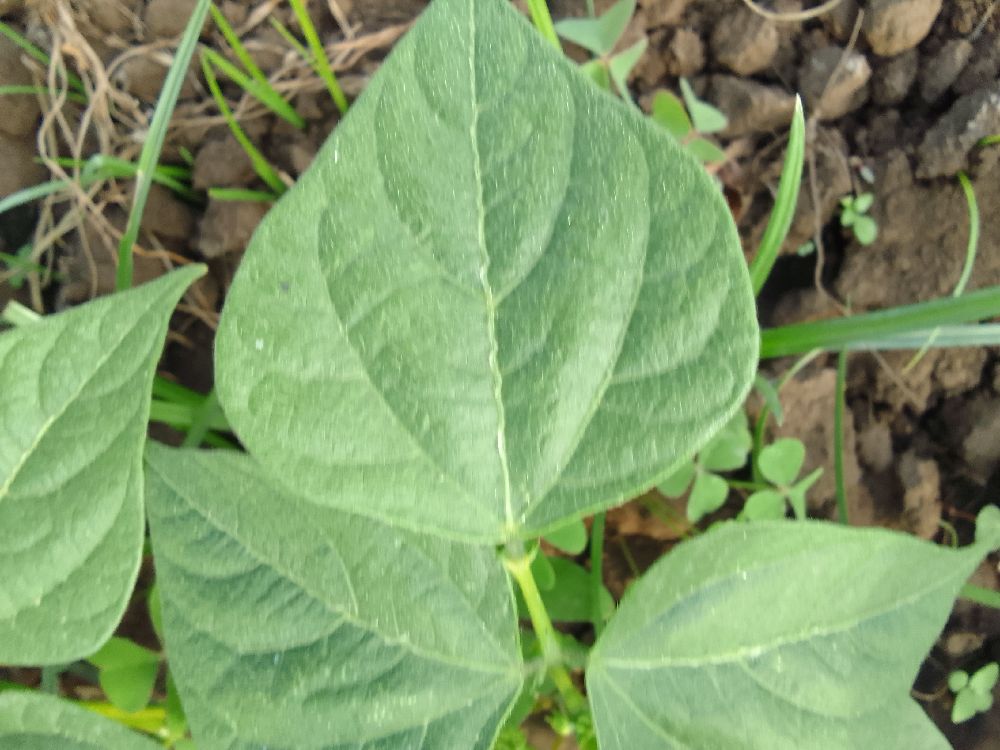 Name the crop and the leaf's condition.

common bean, healthy
